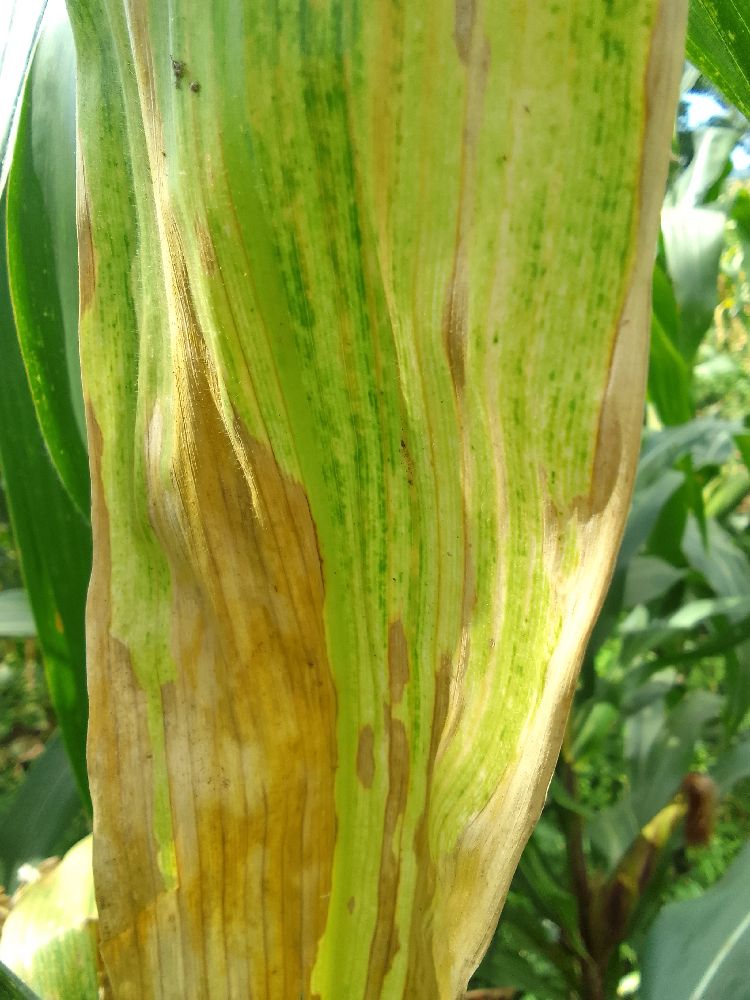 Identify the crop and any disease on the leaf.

maize, maize lethal necrosis
